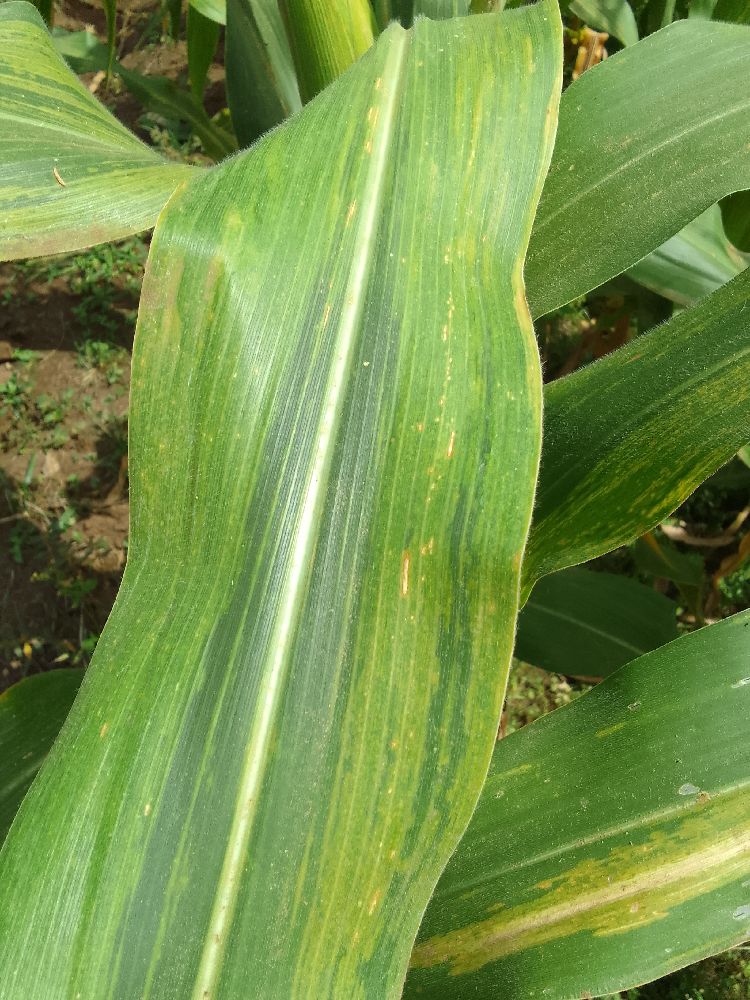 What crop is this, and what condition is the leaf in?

maize, maize lethal necrosis
